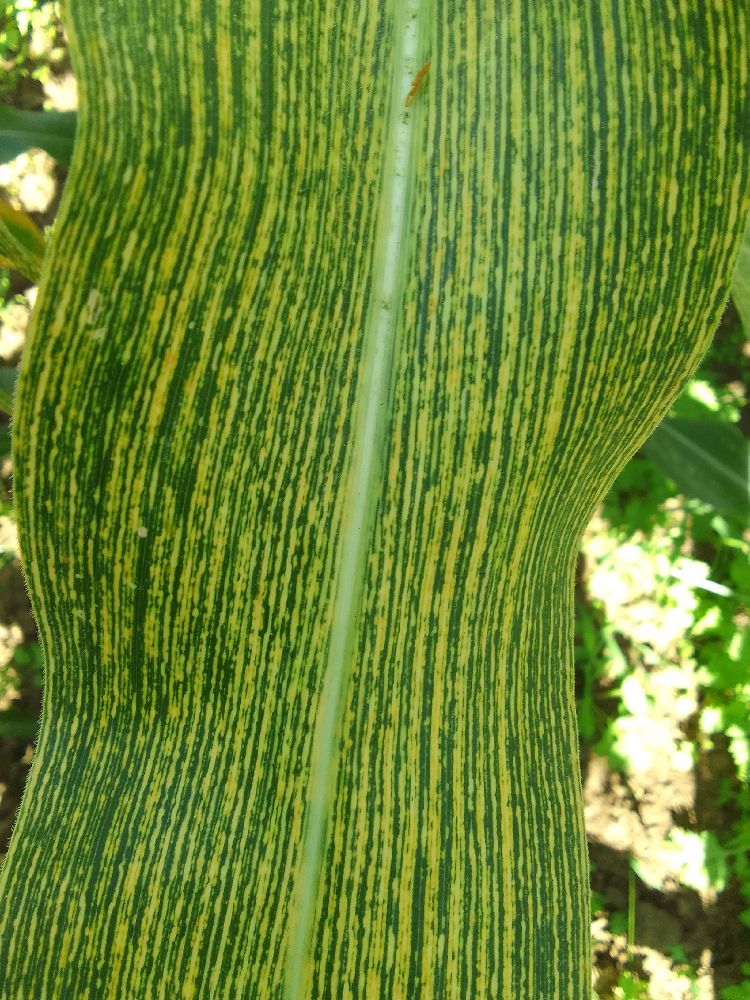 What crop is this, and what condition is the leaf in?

maize, maize streak virus
